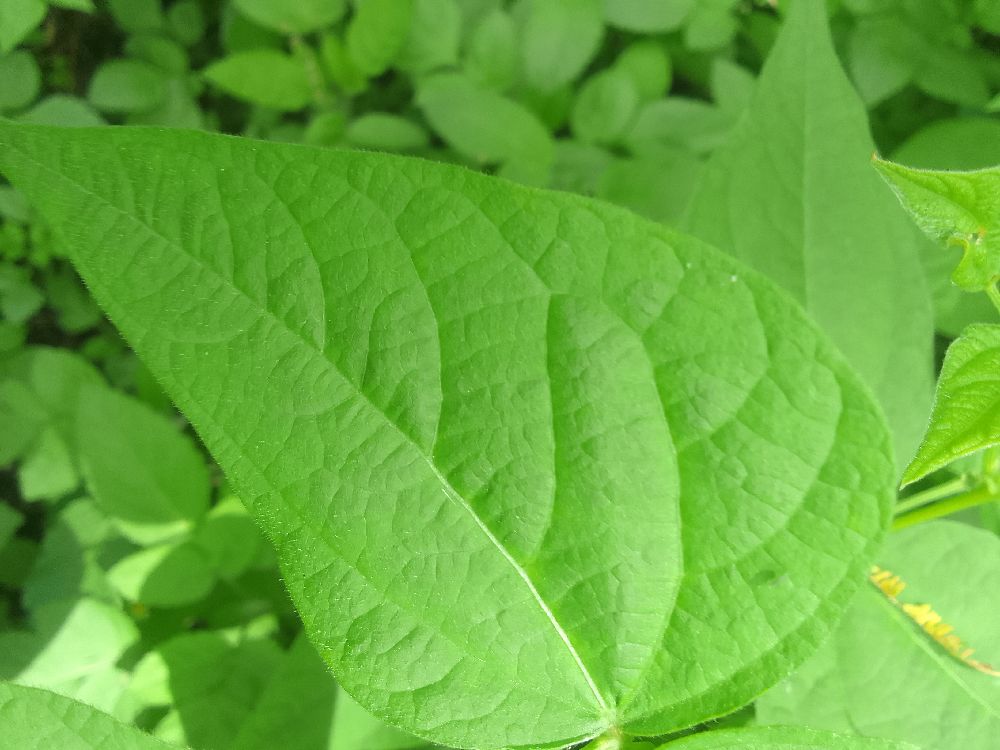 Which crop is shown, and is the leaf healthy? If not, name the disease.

common bean, healthy
